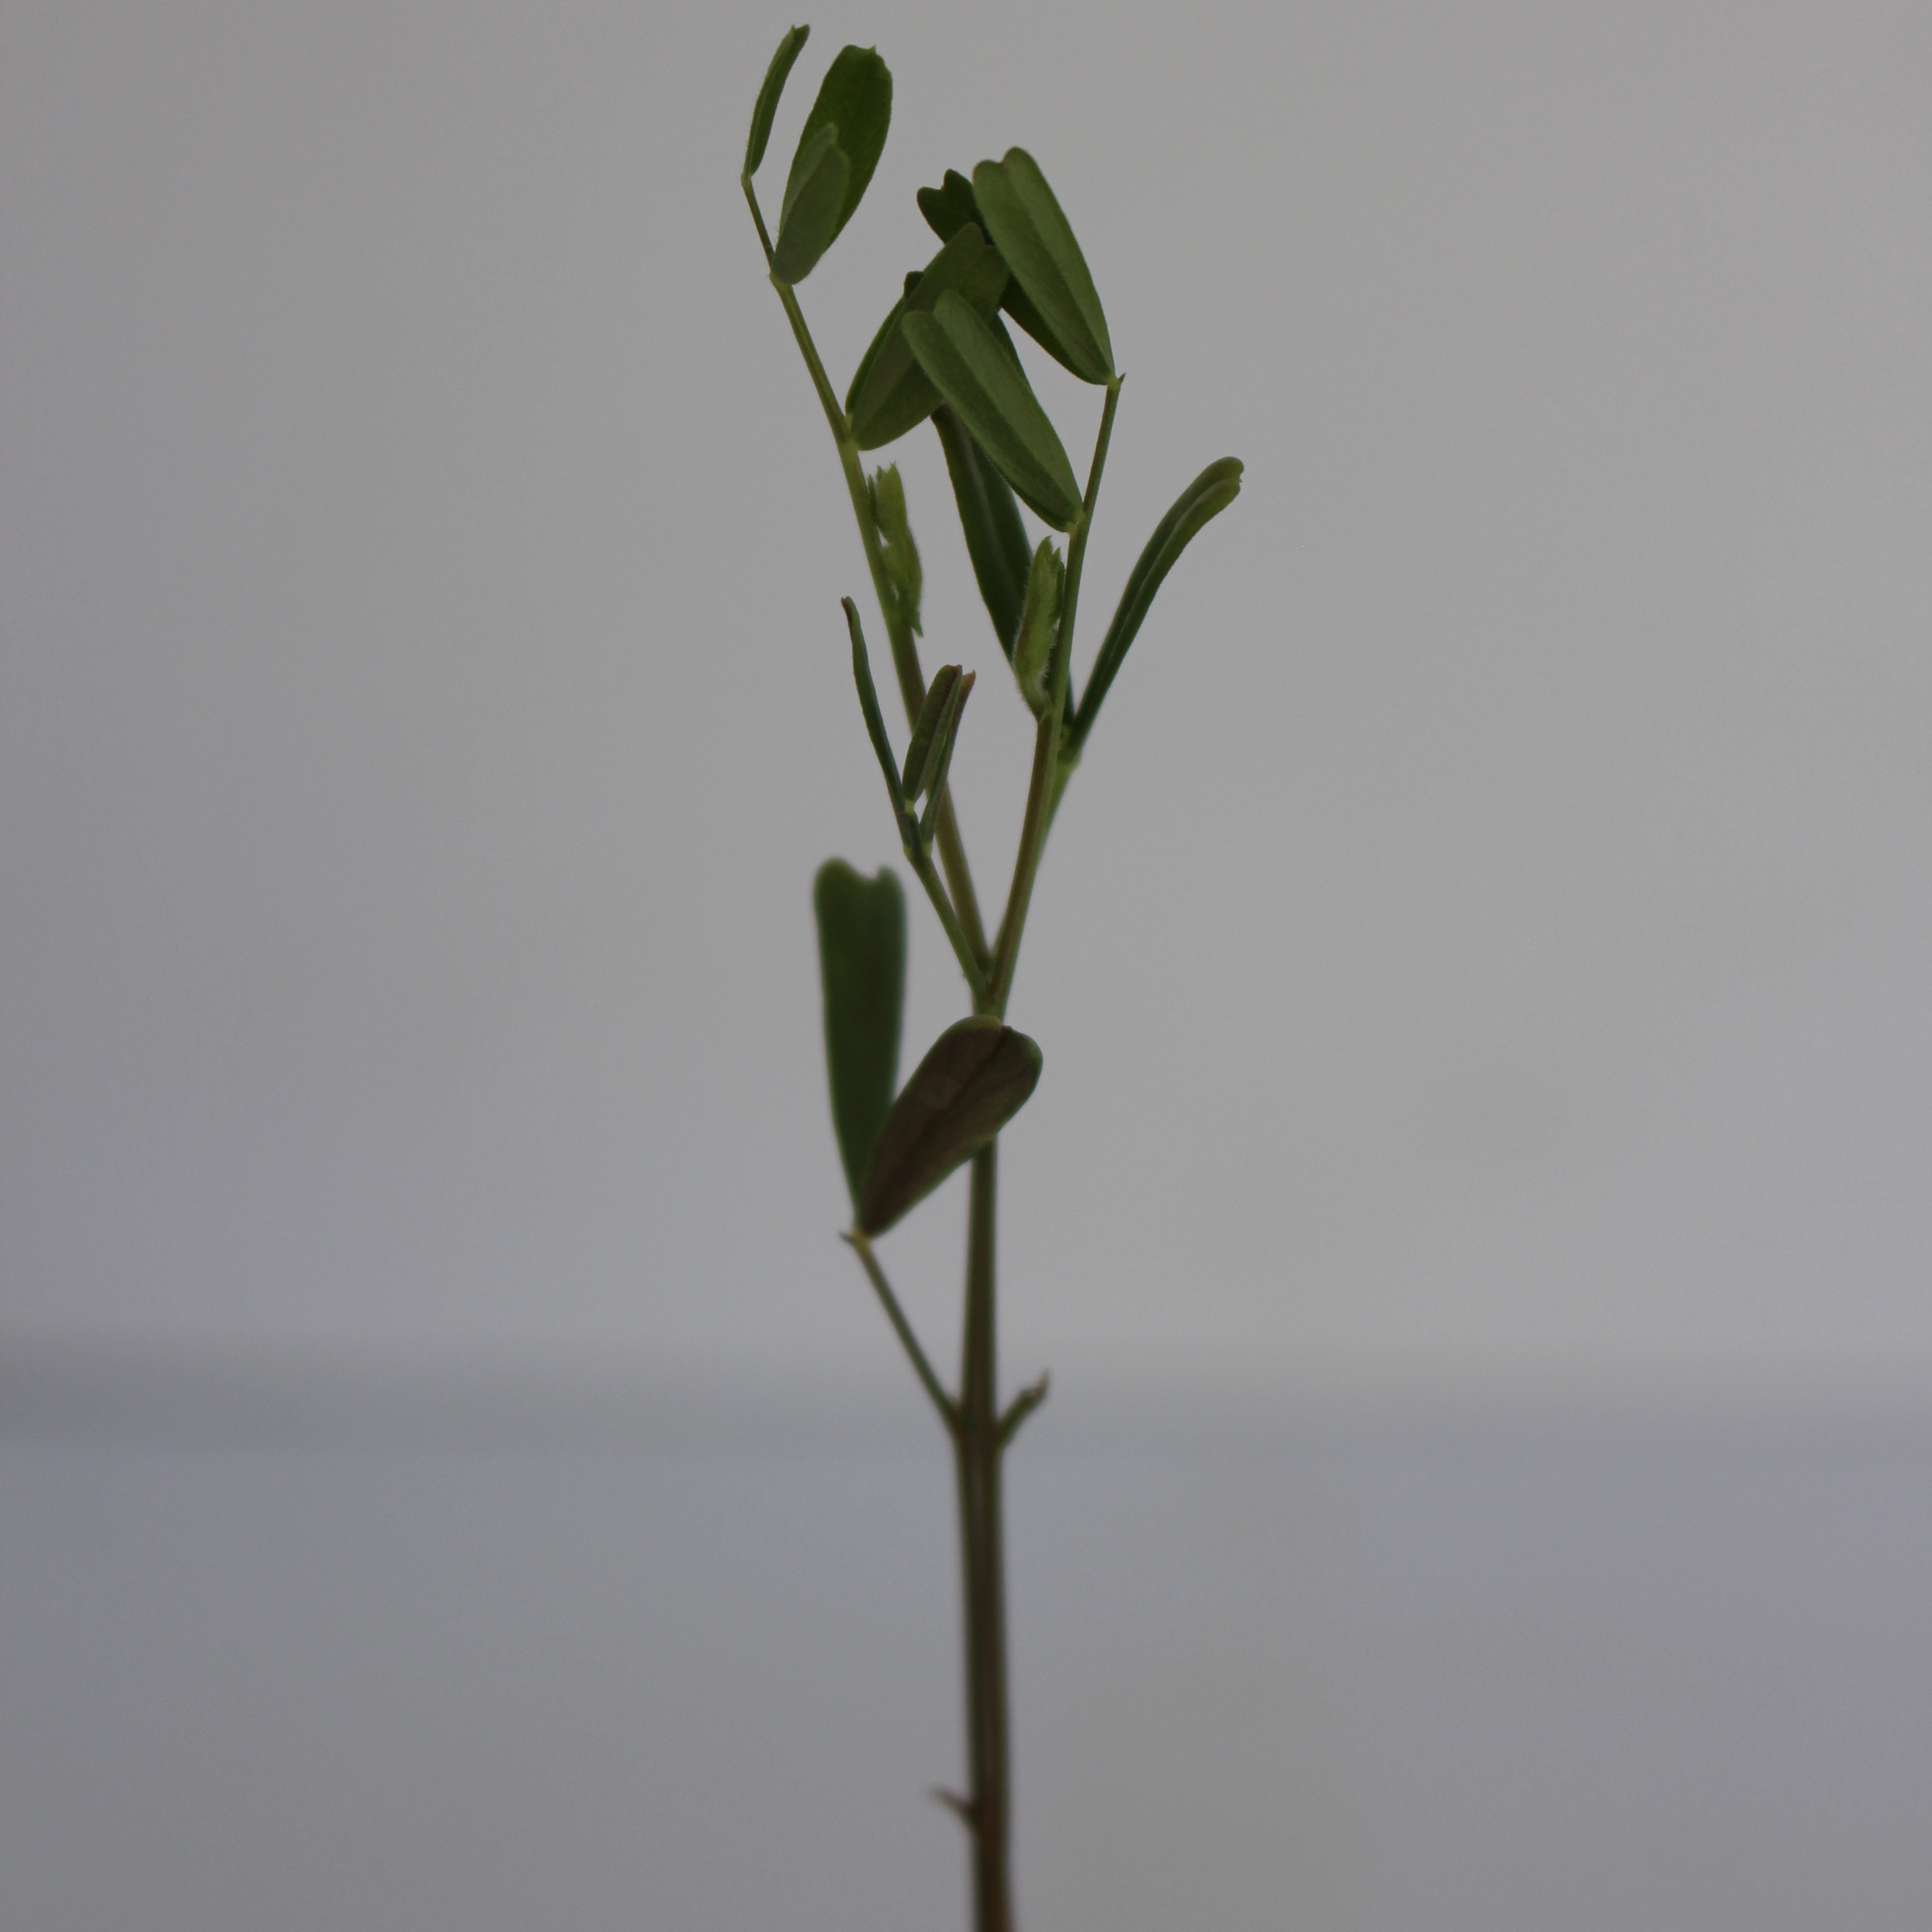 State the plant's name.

Vicia sativa
